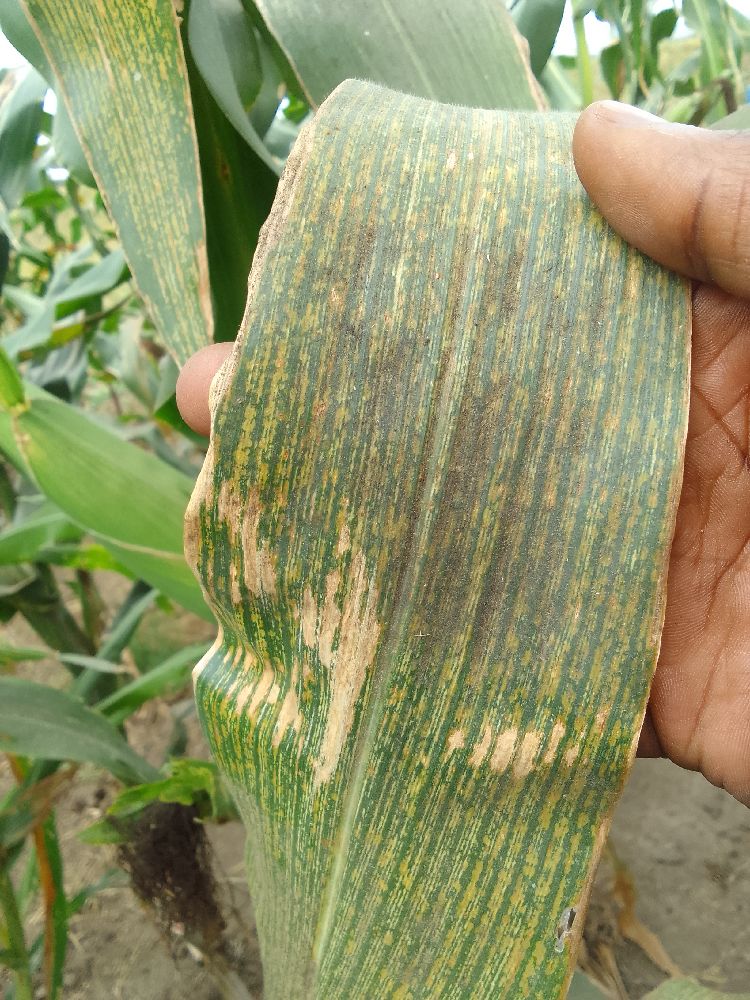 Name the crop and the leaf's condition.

maize, maize streak virus
